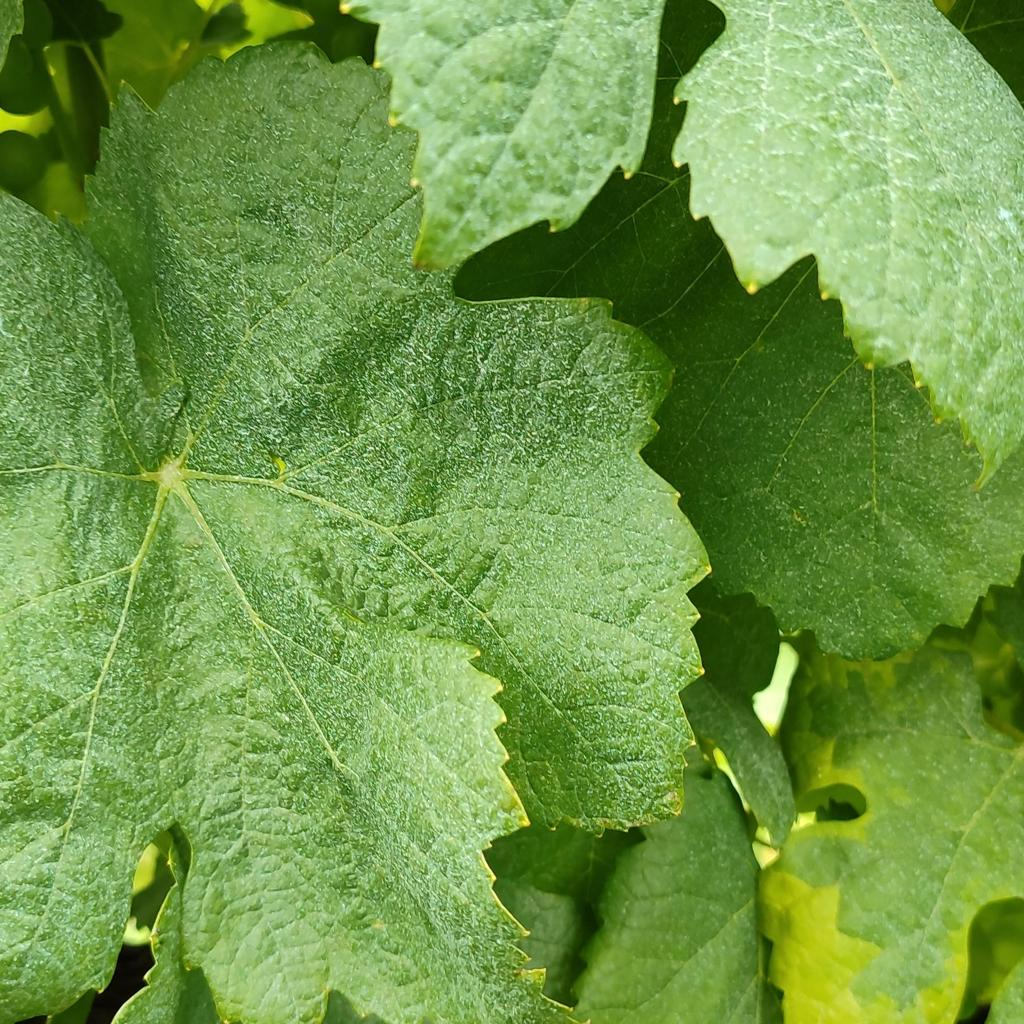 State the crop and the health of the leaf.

grapevine, healthy
